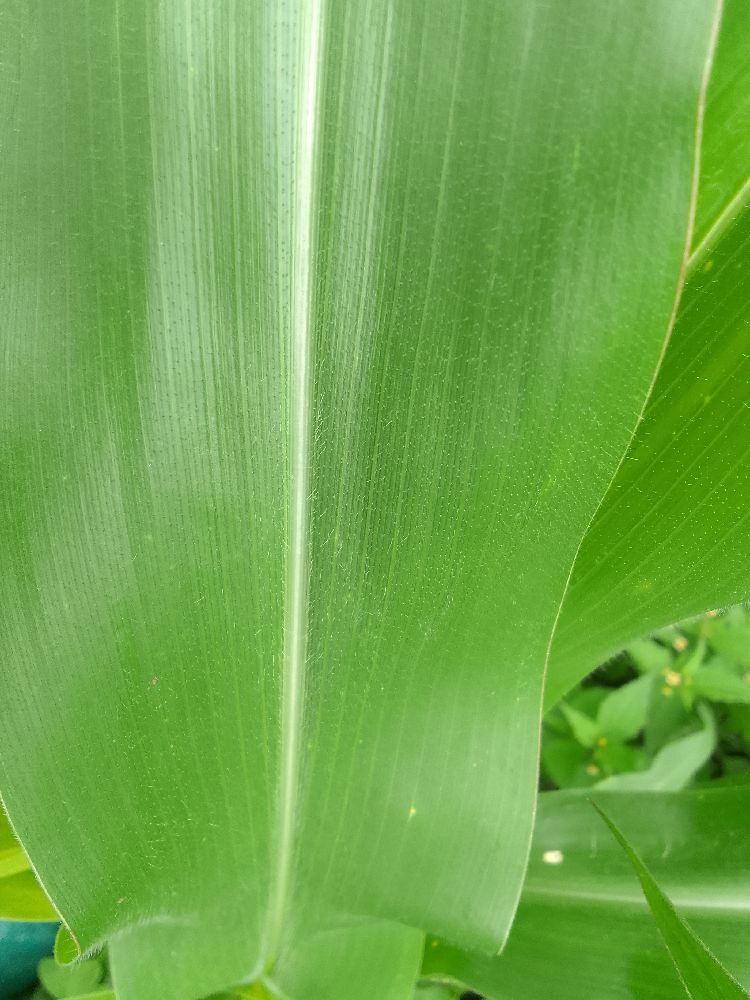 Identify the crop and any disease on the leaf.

maize, healthy
